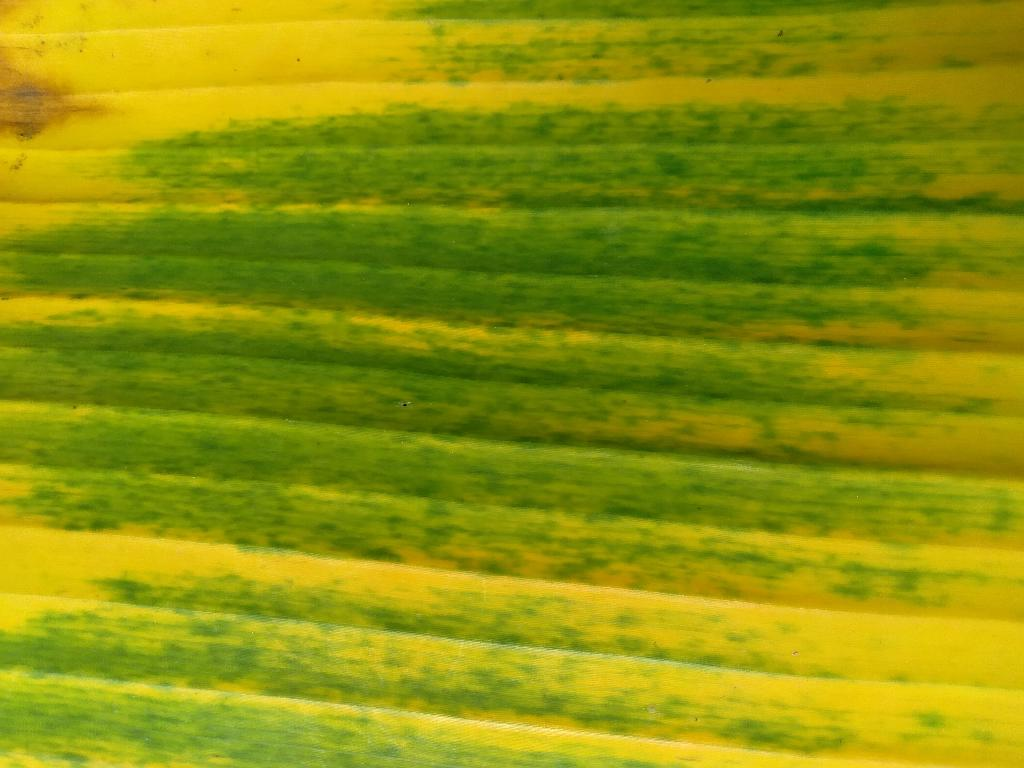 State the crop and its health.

banana, fusarium wilt race 1
